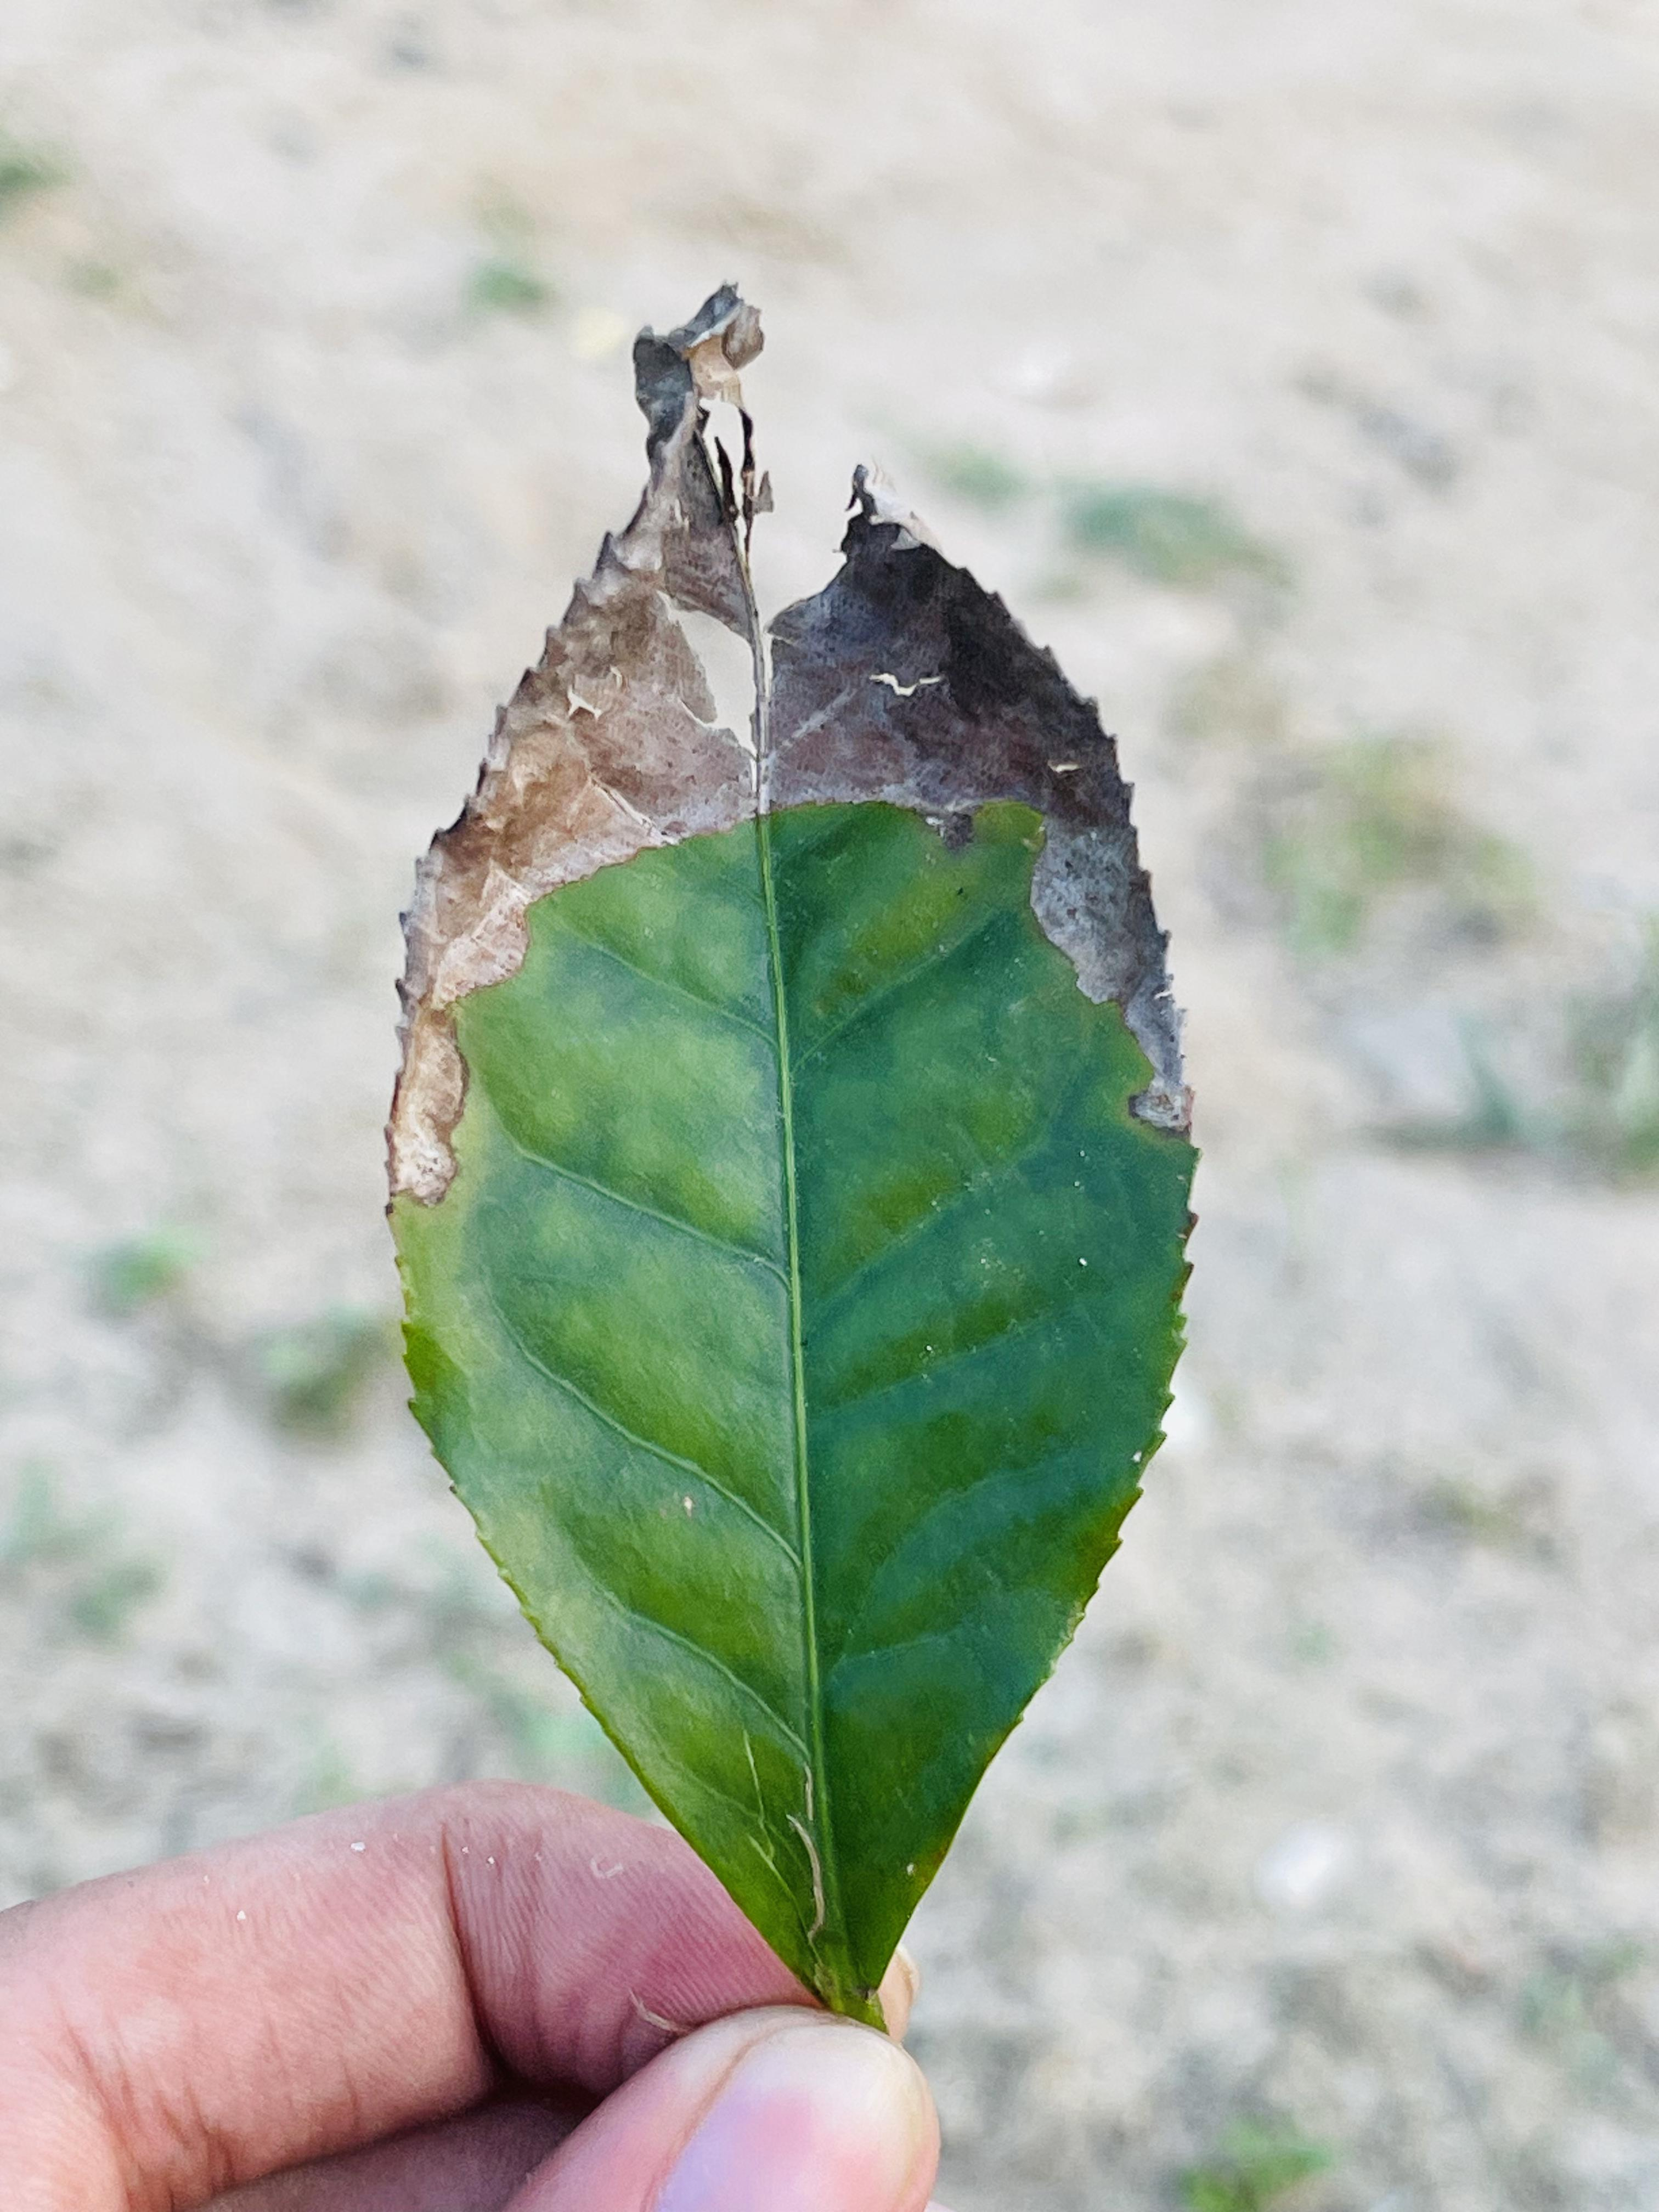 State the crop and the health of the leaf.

tea, blight
